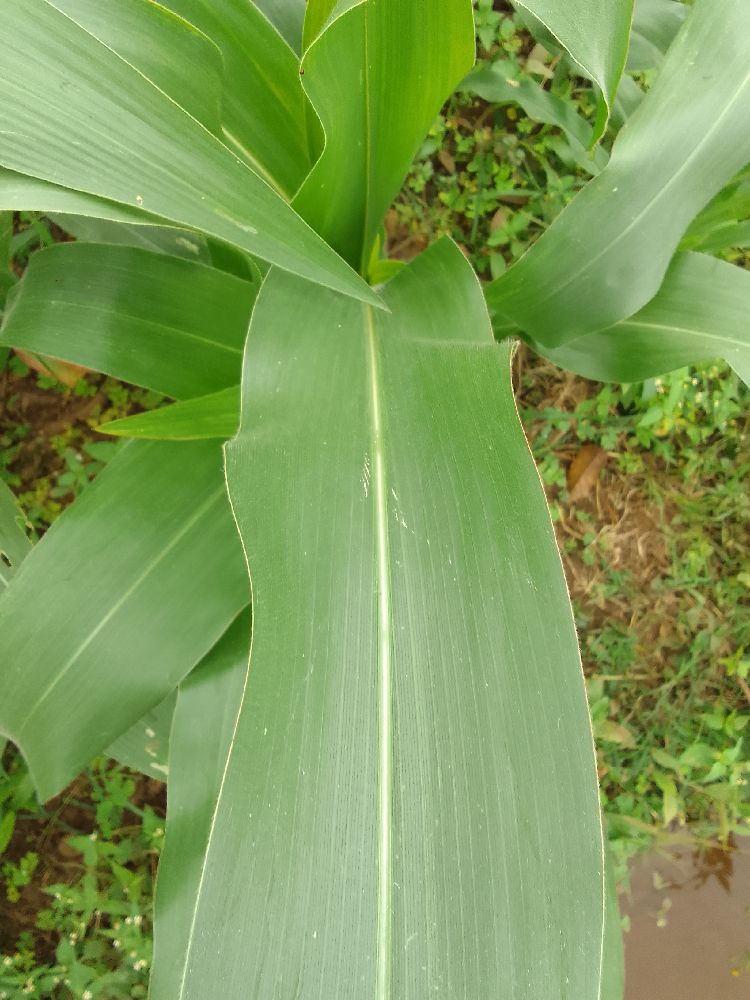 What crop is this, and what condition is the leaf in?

maize, healthy
